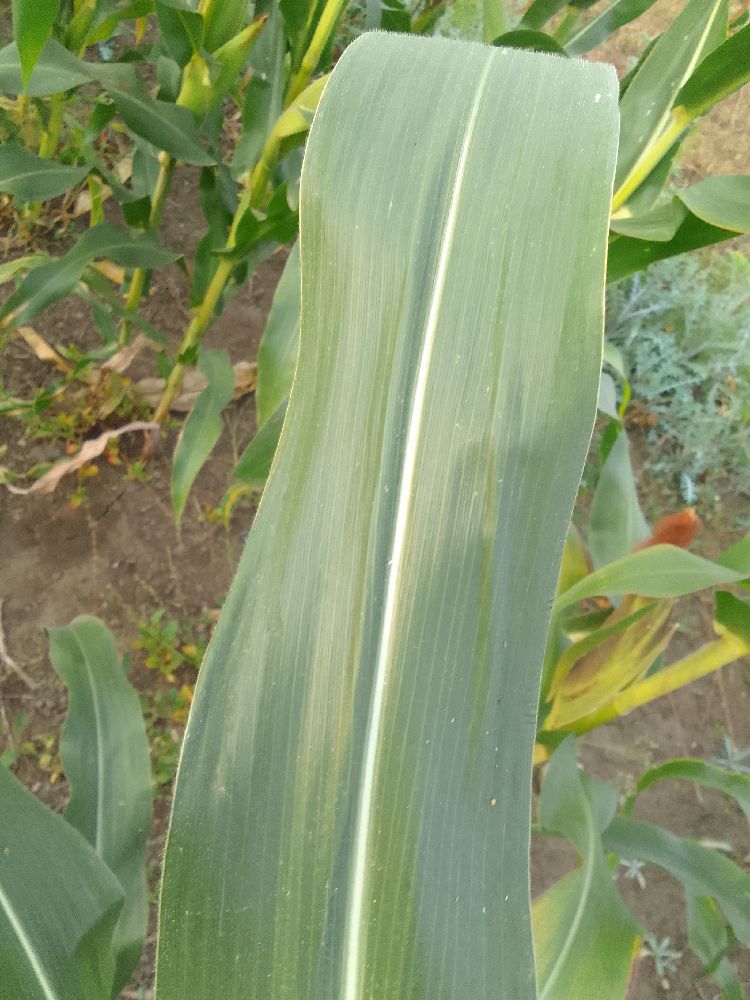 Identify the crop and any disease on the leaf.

maize, healthy
